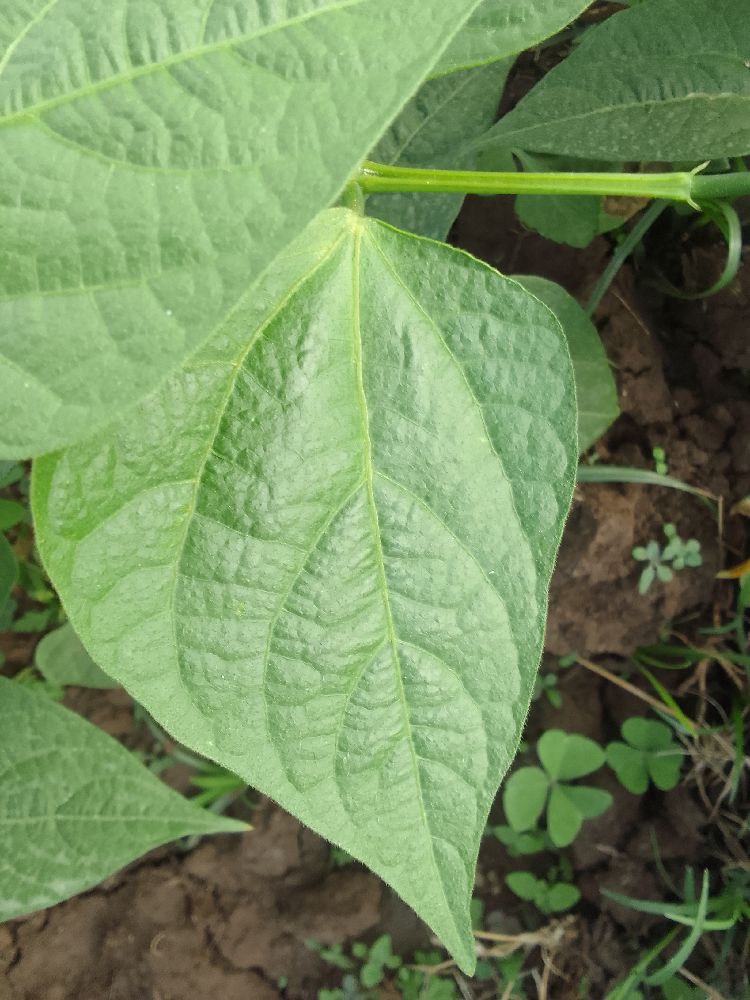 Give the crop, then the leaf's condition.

common bean, healthy
